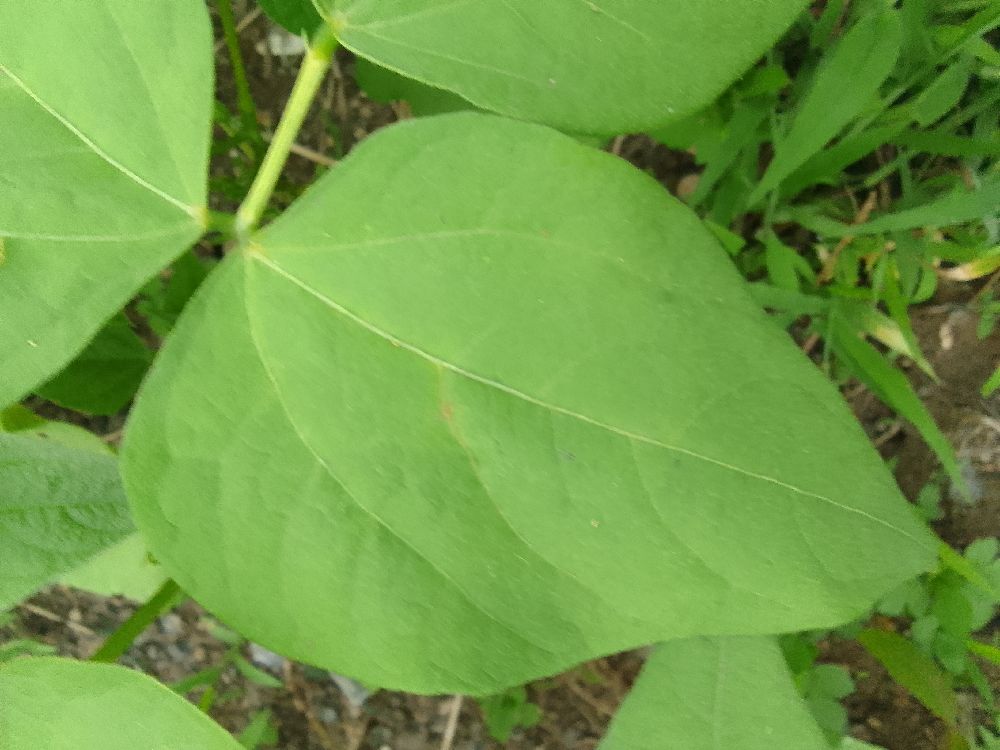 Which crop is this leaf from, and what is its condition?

common bean, healthy
